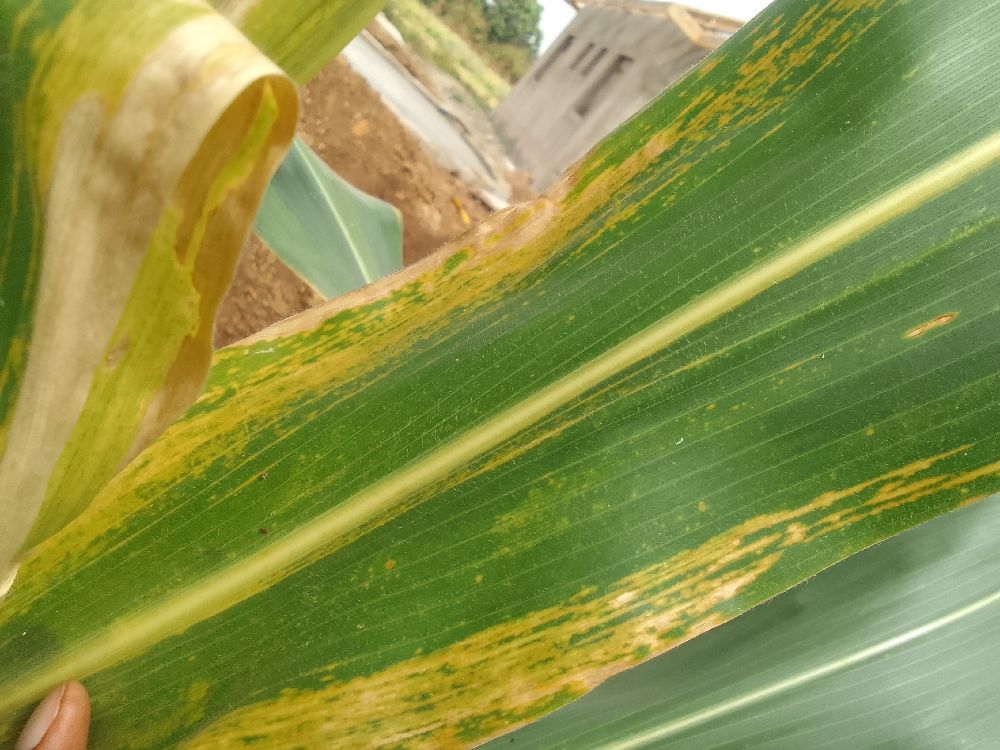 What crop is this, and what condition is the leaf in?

maize, maize lethal necrosis
